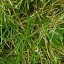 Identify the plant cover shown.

grass
